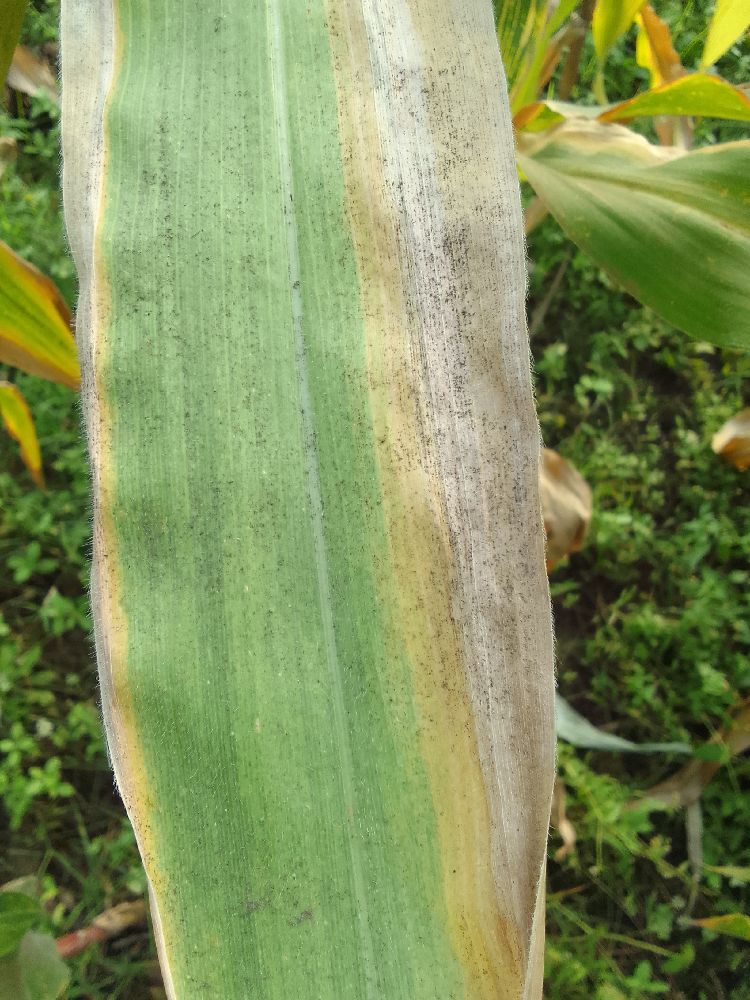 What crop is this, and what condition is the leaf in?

maize, maize lethal necrosis
